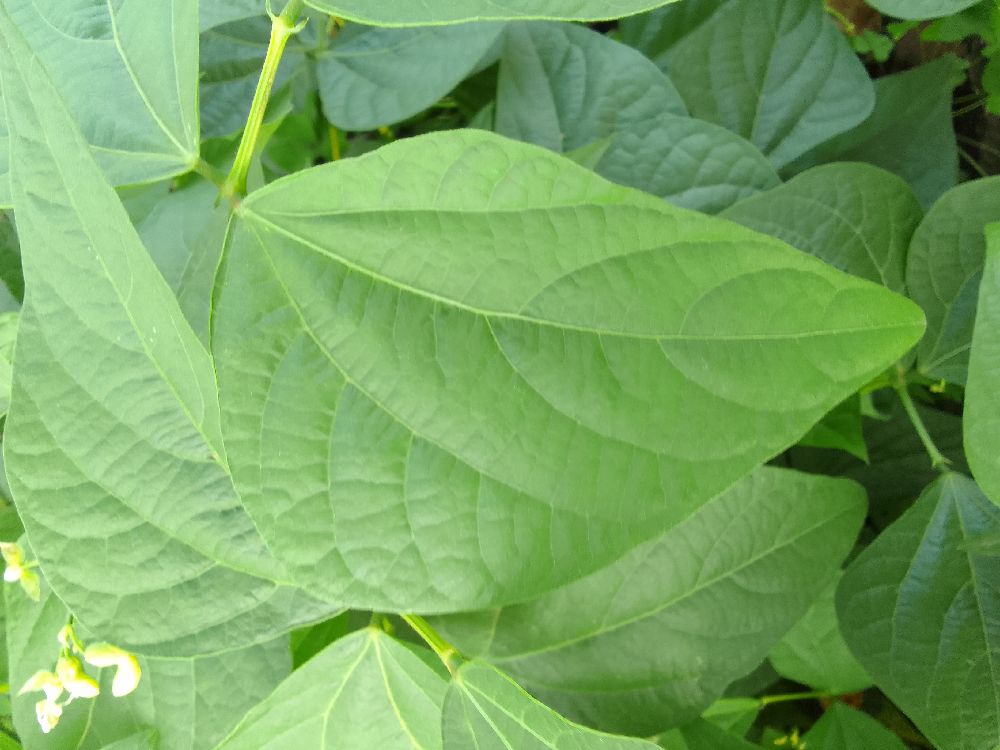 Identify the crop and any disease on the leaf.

common bean, healthy
